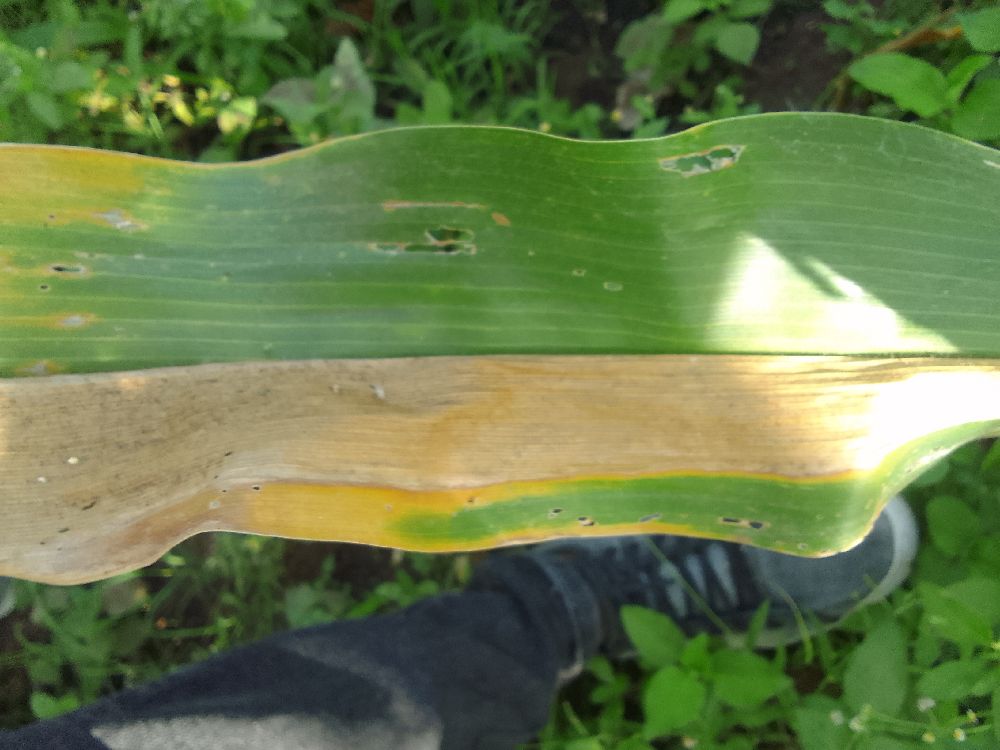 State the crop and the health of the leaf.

maize, maize lethal necrosis
